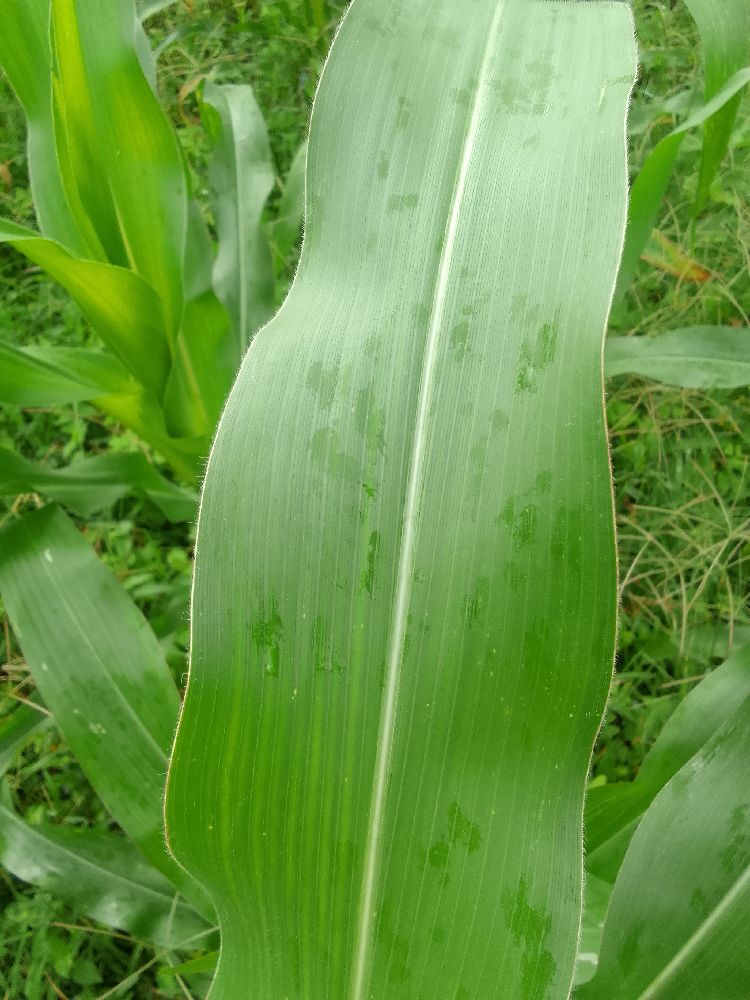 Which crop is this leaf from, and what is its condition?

maize, healthy
